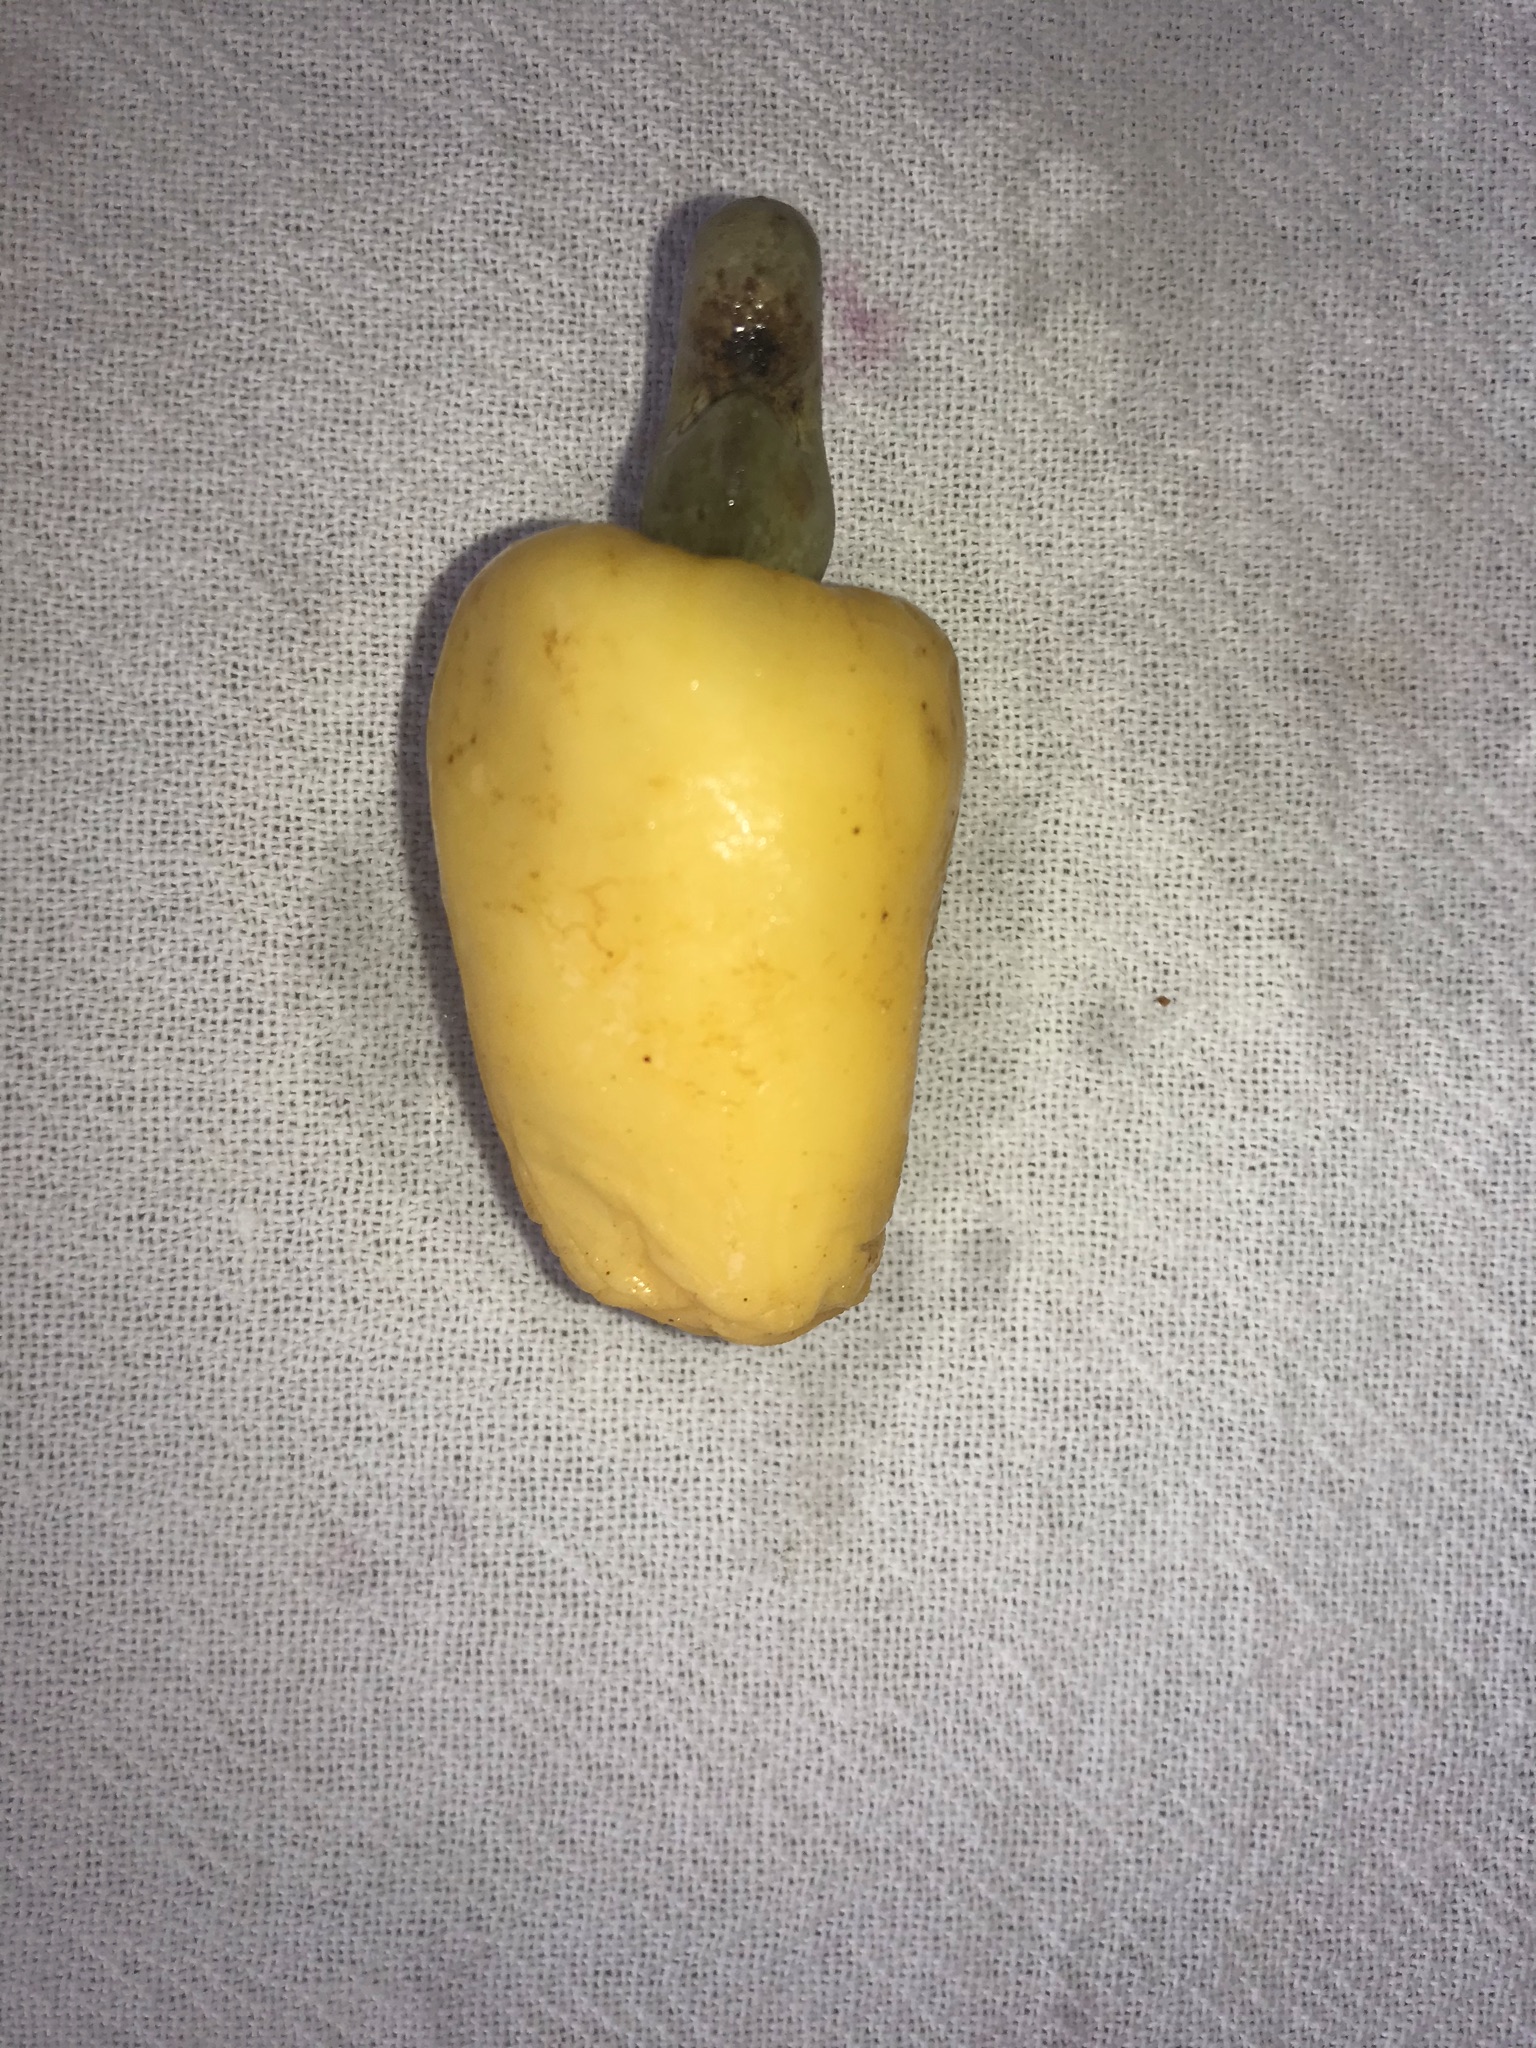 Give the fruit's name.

caju amarelo
